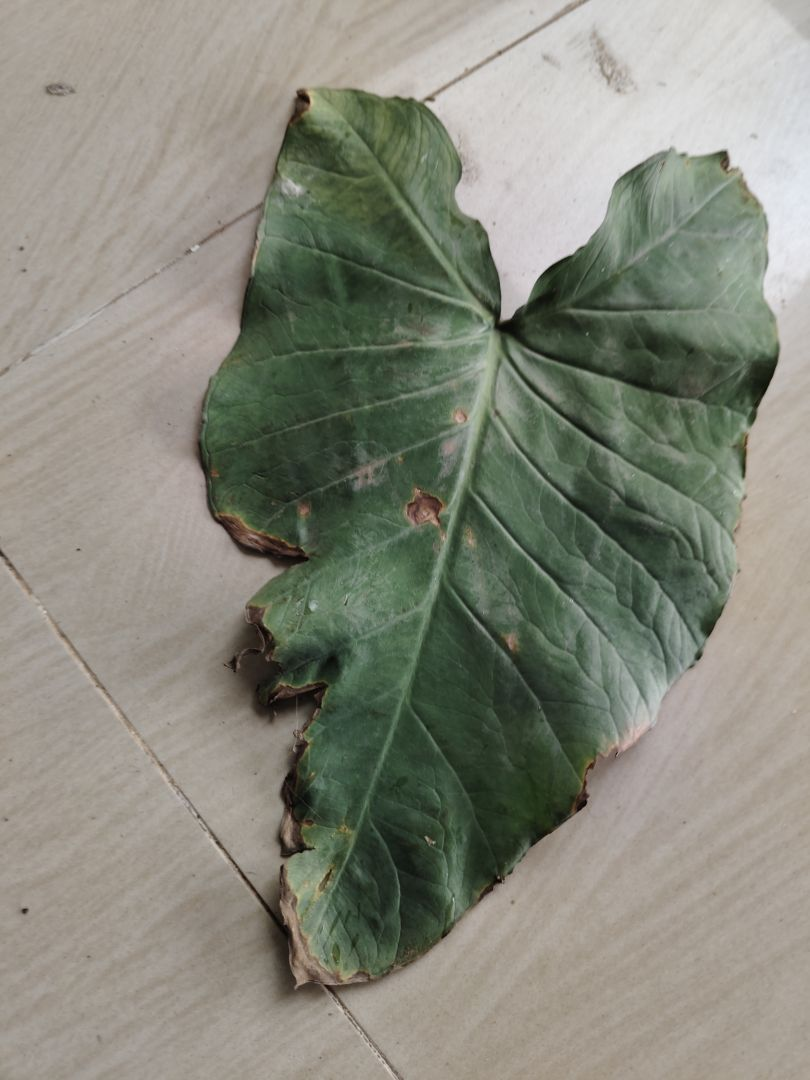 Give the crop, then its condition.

taro, leaf blight
